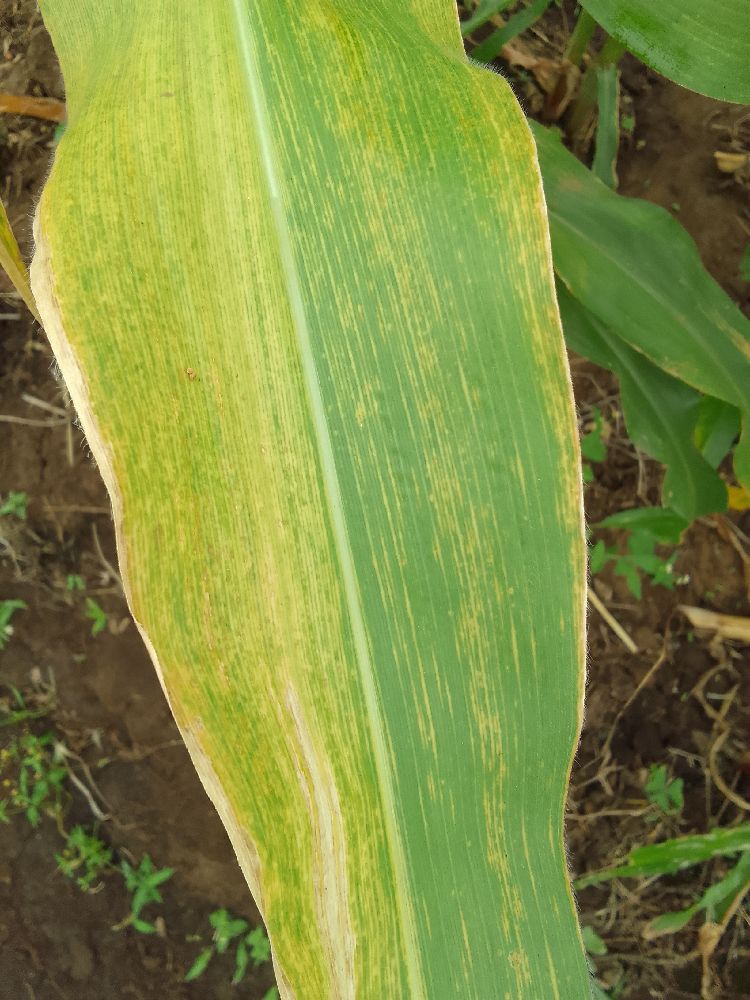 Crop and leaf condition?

maize, maize lethal necrosis
